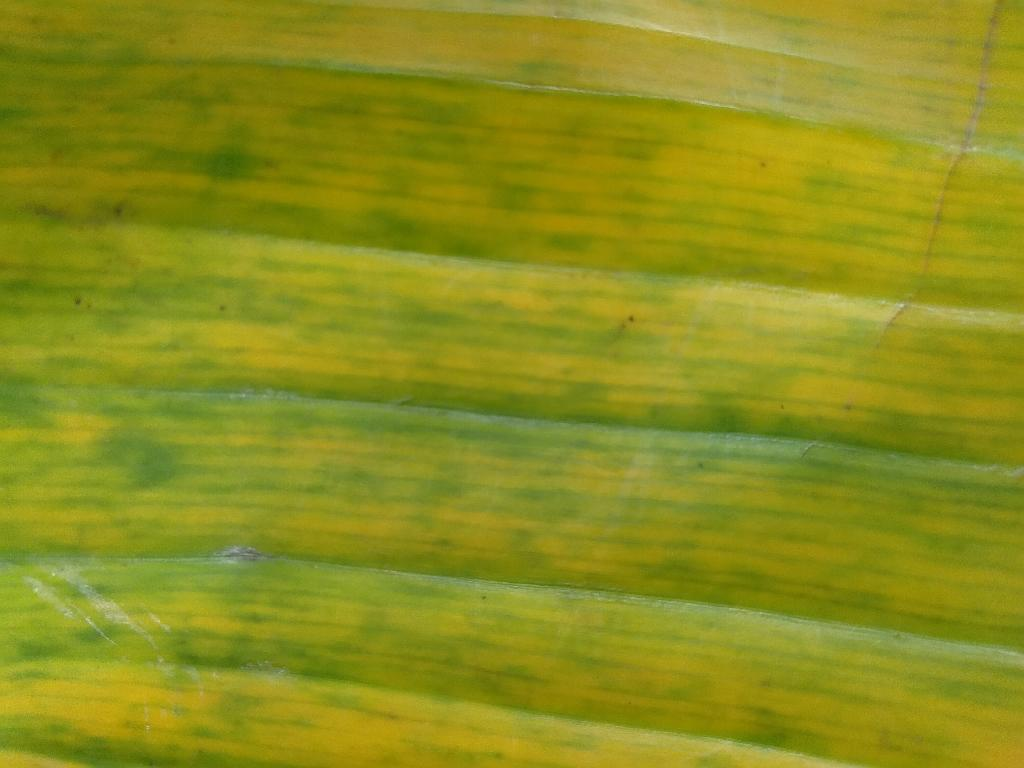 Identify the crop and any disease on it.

banana, fusarium wilt race 1
